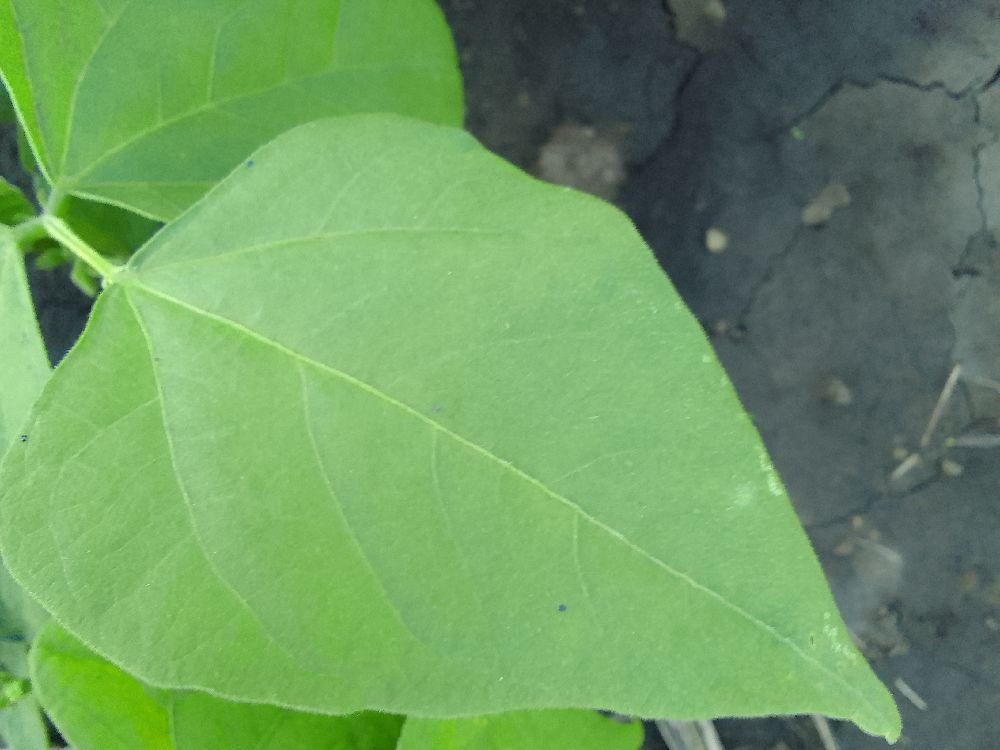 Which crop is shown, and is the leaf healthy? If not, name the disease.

common bean, healthy
